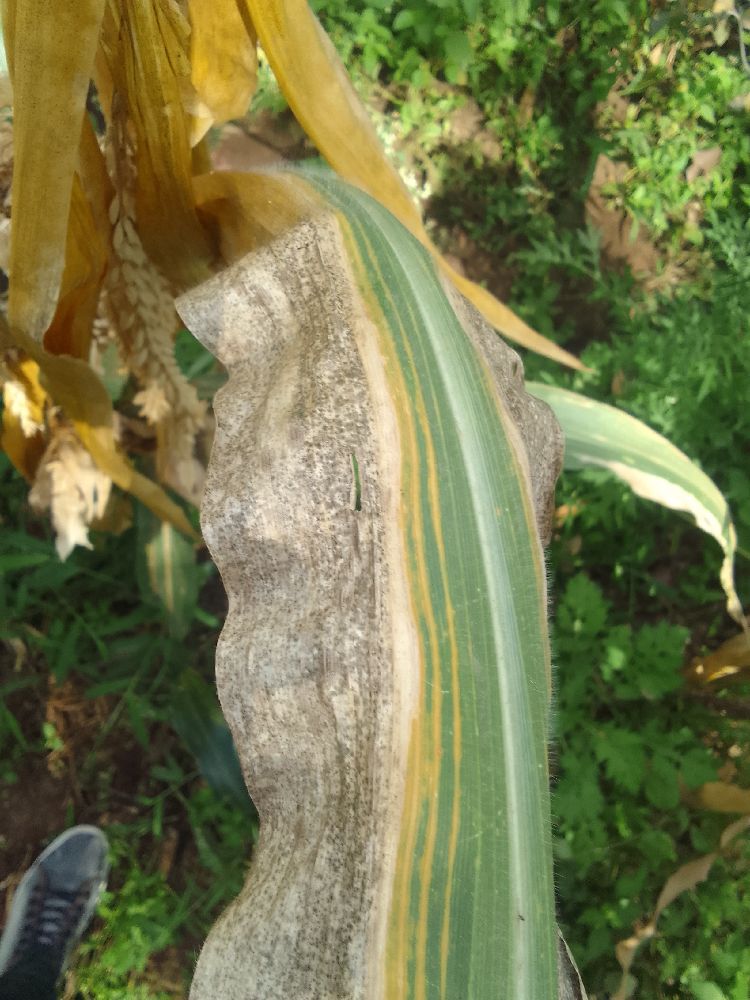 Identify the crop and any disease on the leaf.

maize, maize lethal necrosis
